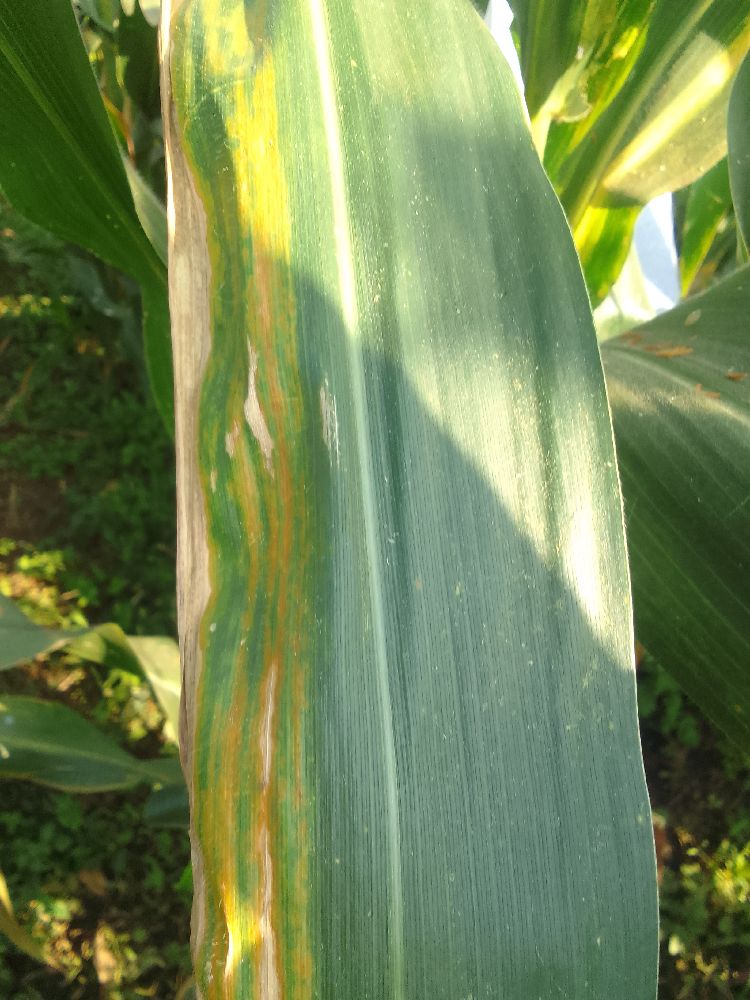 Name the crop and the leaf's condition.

maize, maize lethal necrosis
